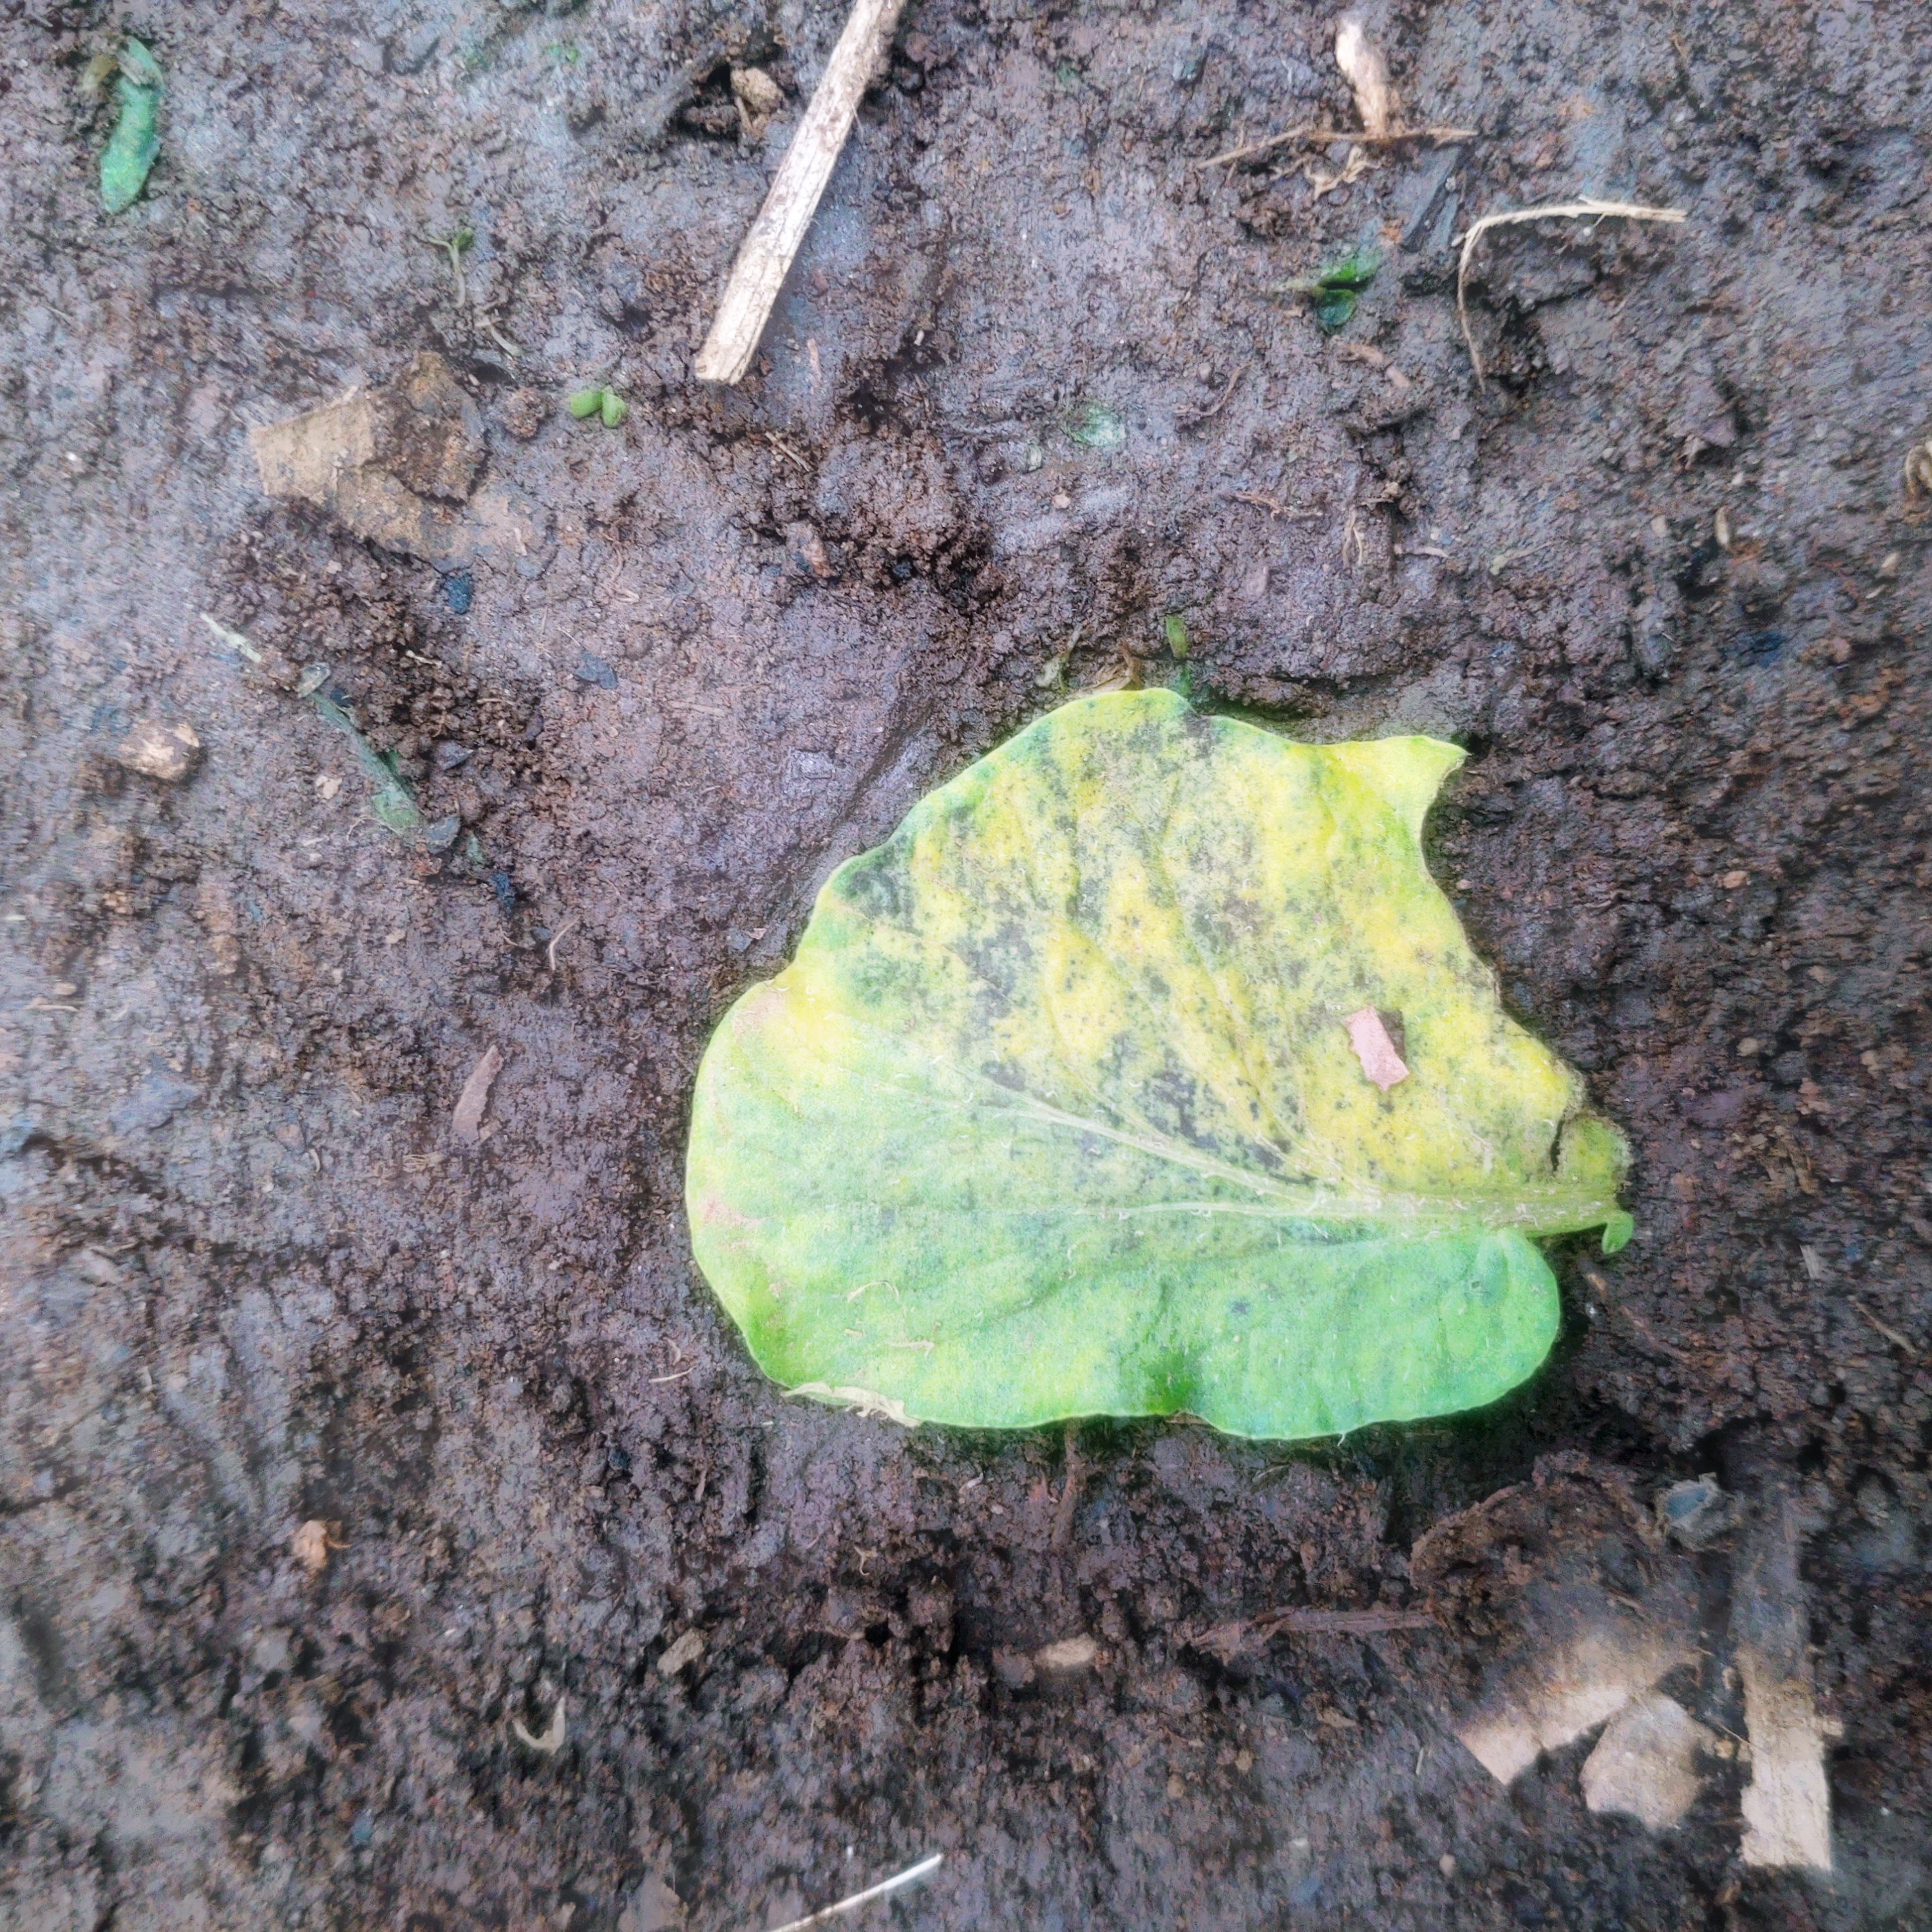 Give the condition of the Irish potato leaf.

late blight
